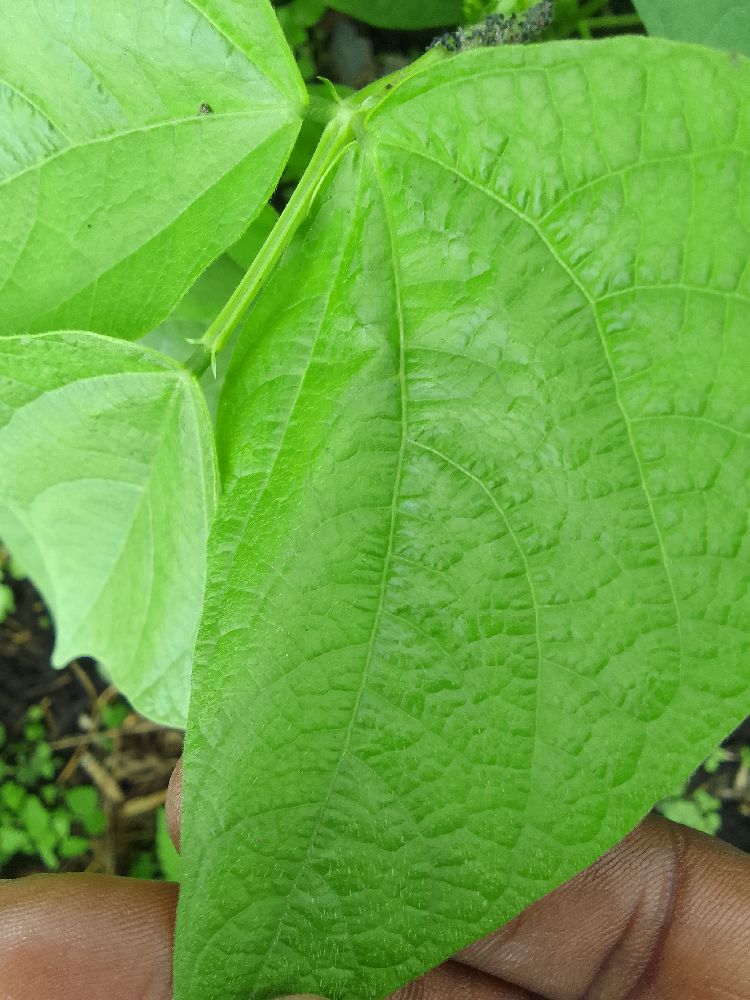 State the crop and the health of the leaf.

common bean, healthy
